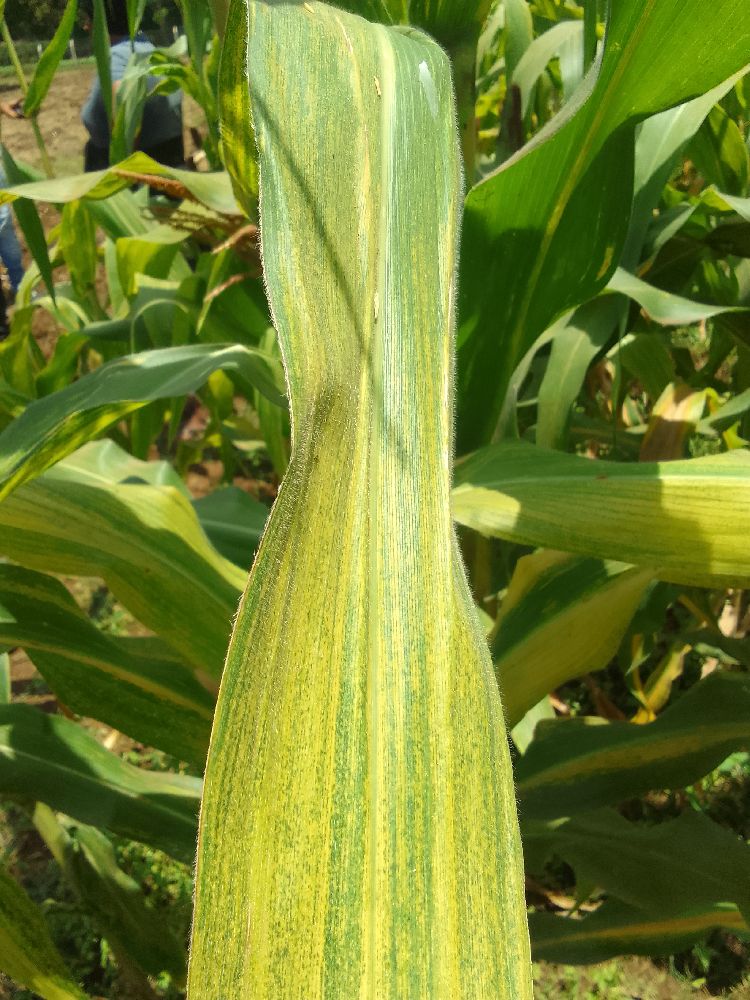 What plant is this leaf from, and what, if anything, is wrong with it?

maize, maize lethal necrosis
